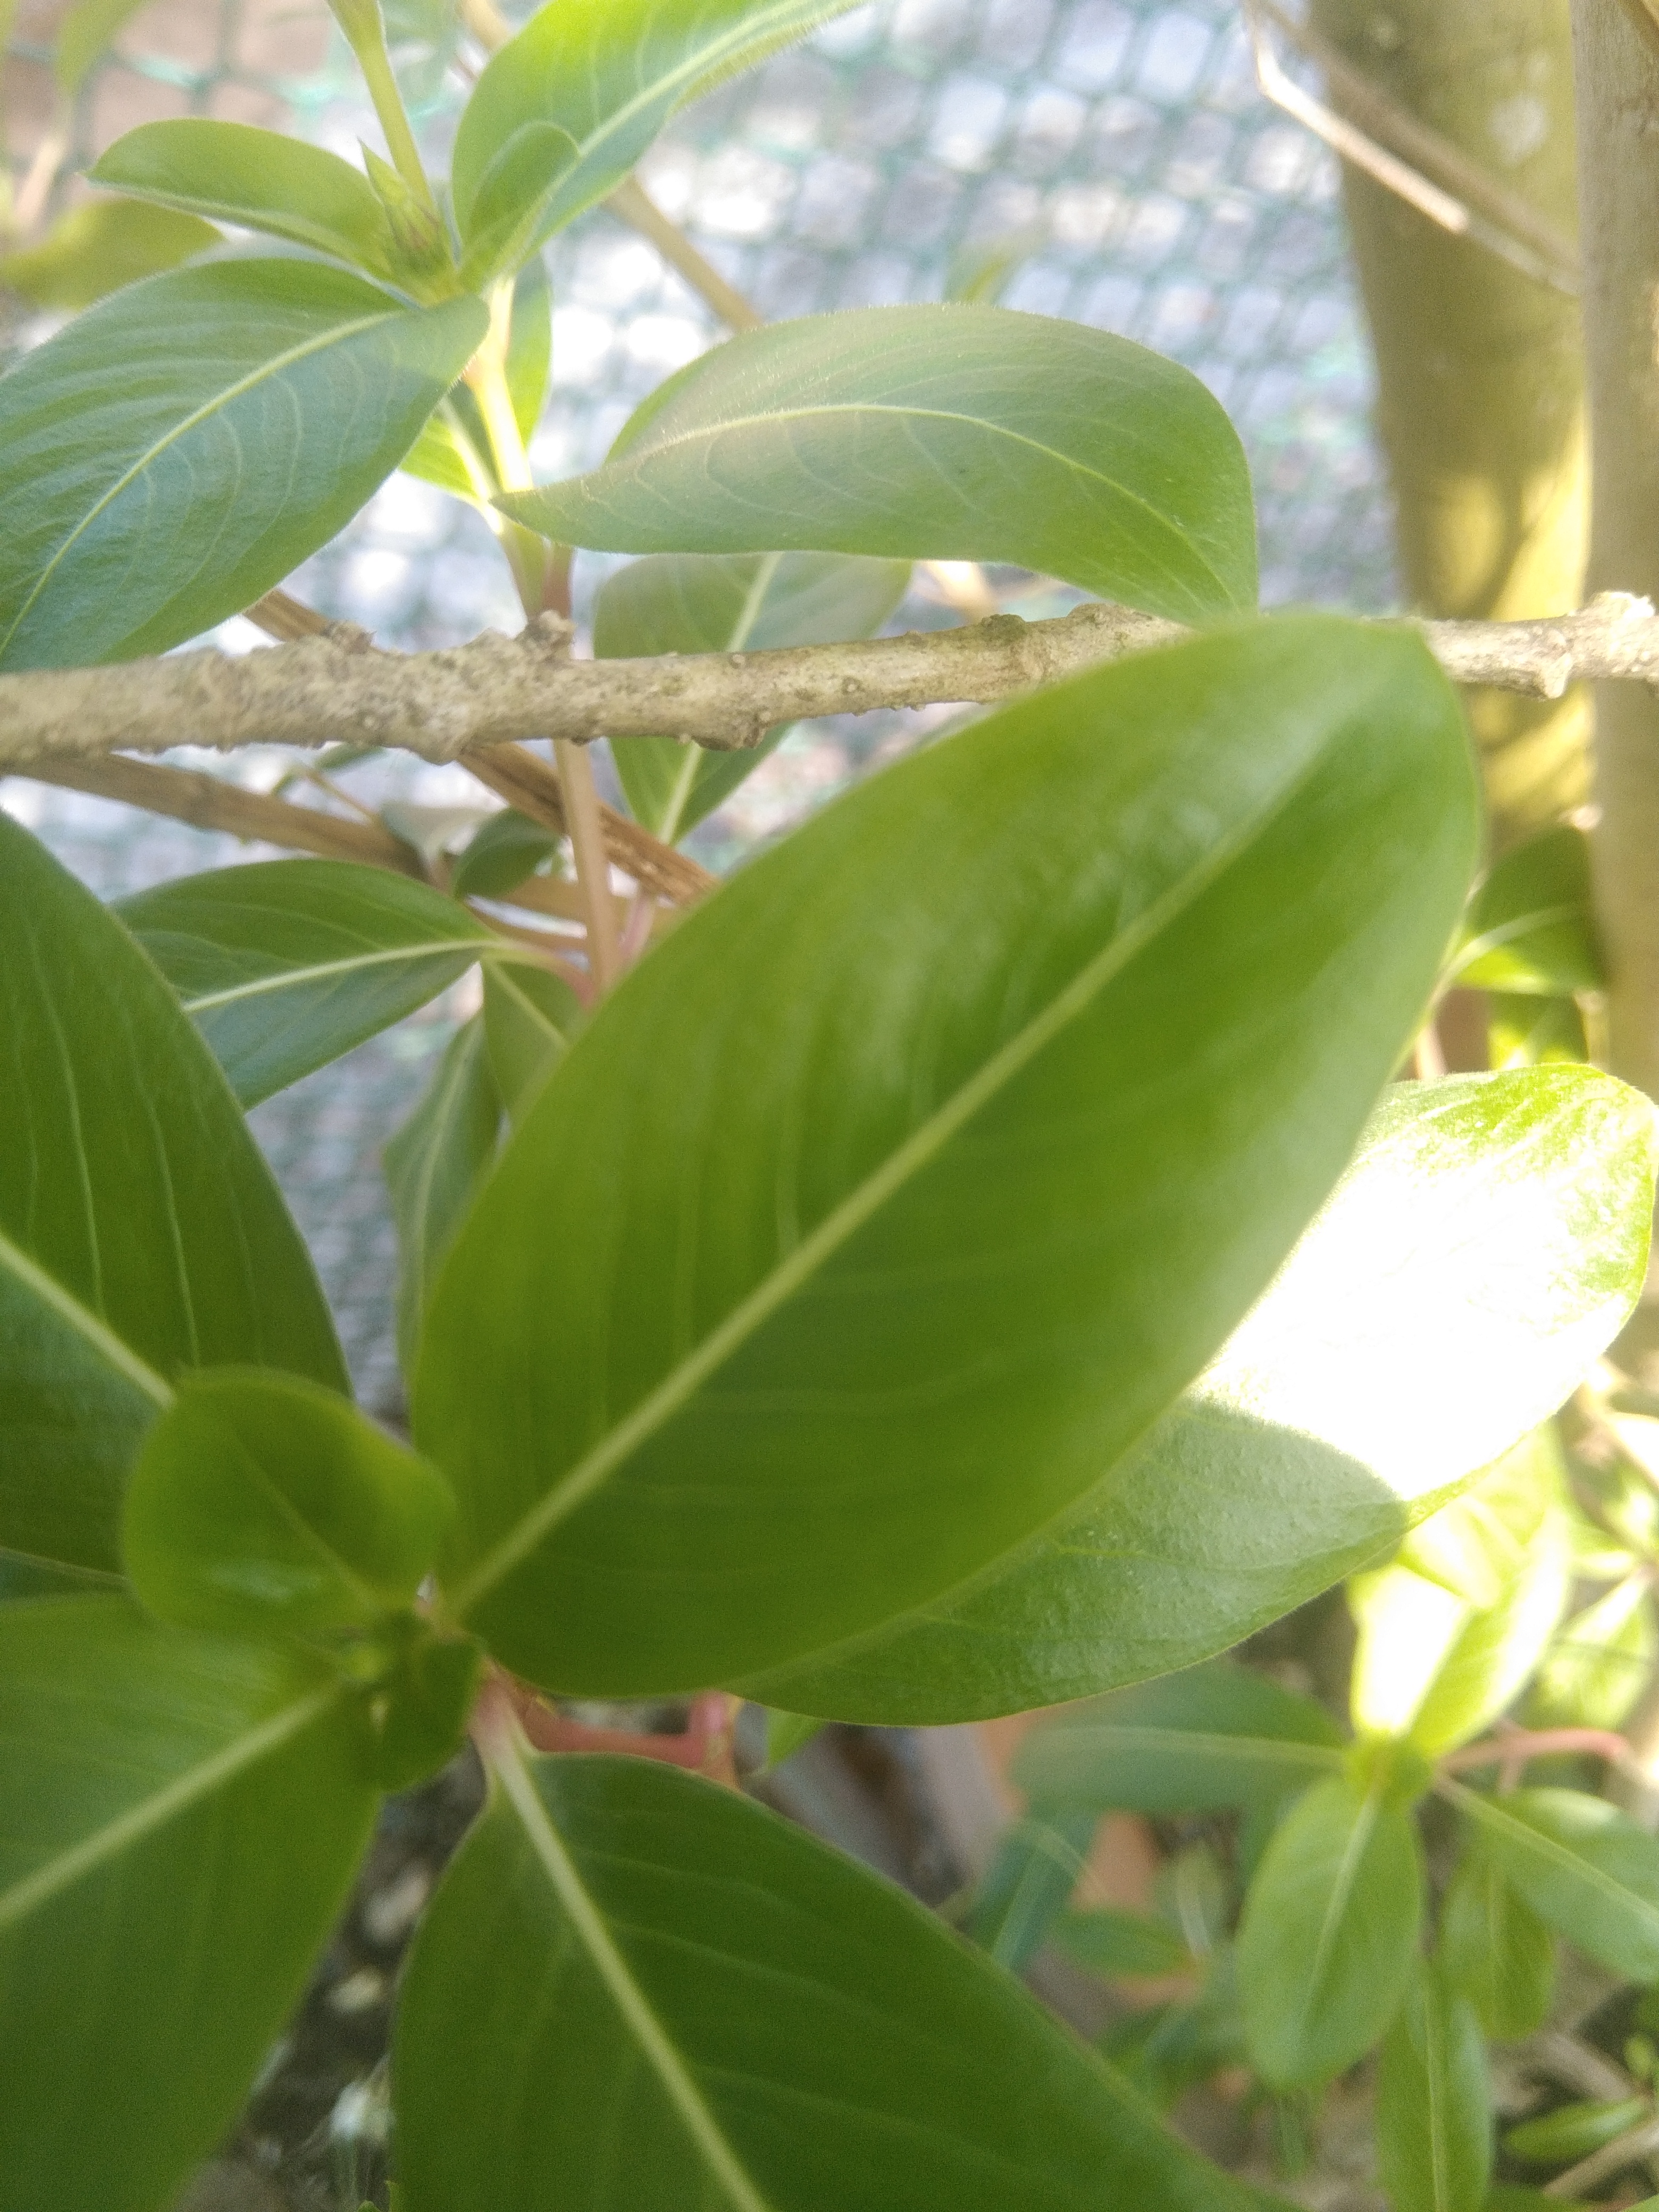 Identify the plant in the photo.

rose periwinkle
